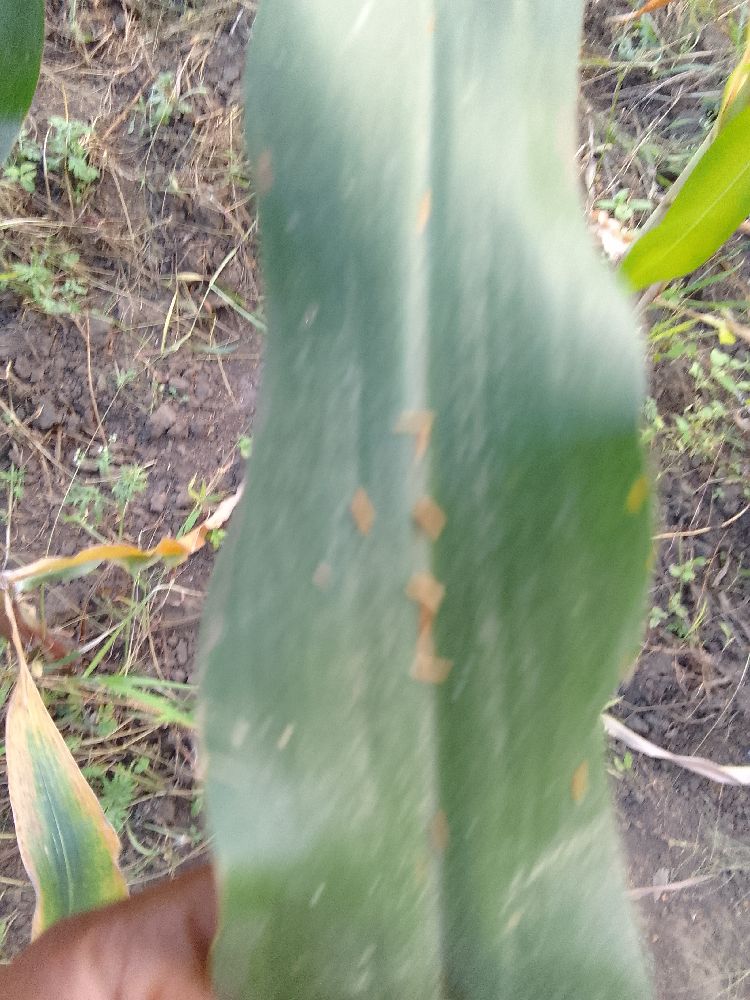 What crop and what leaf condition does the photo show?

maize, healthy
